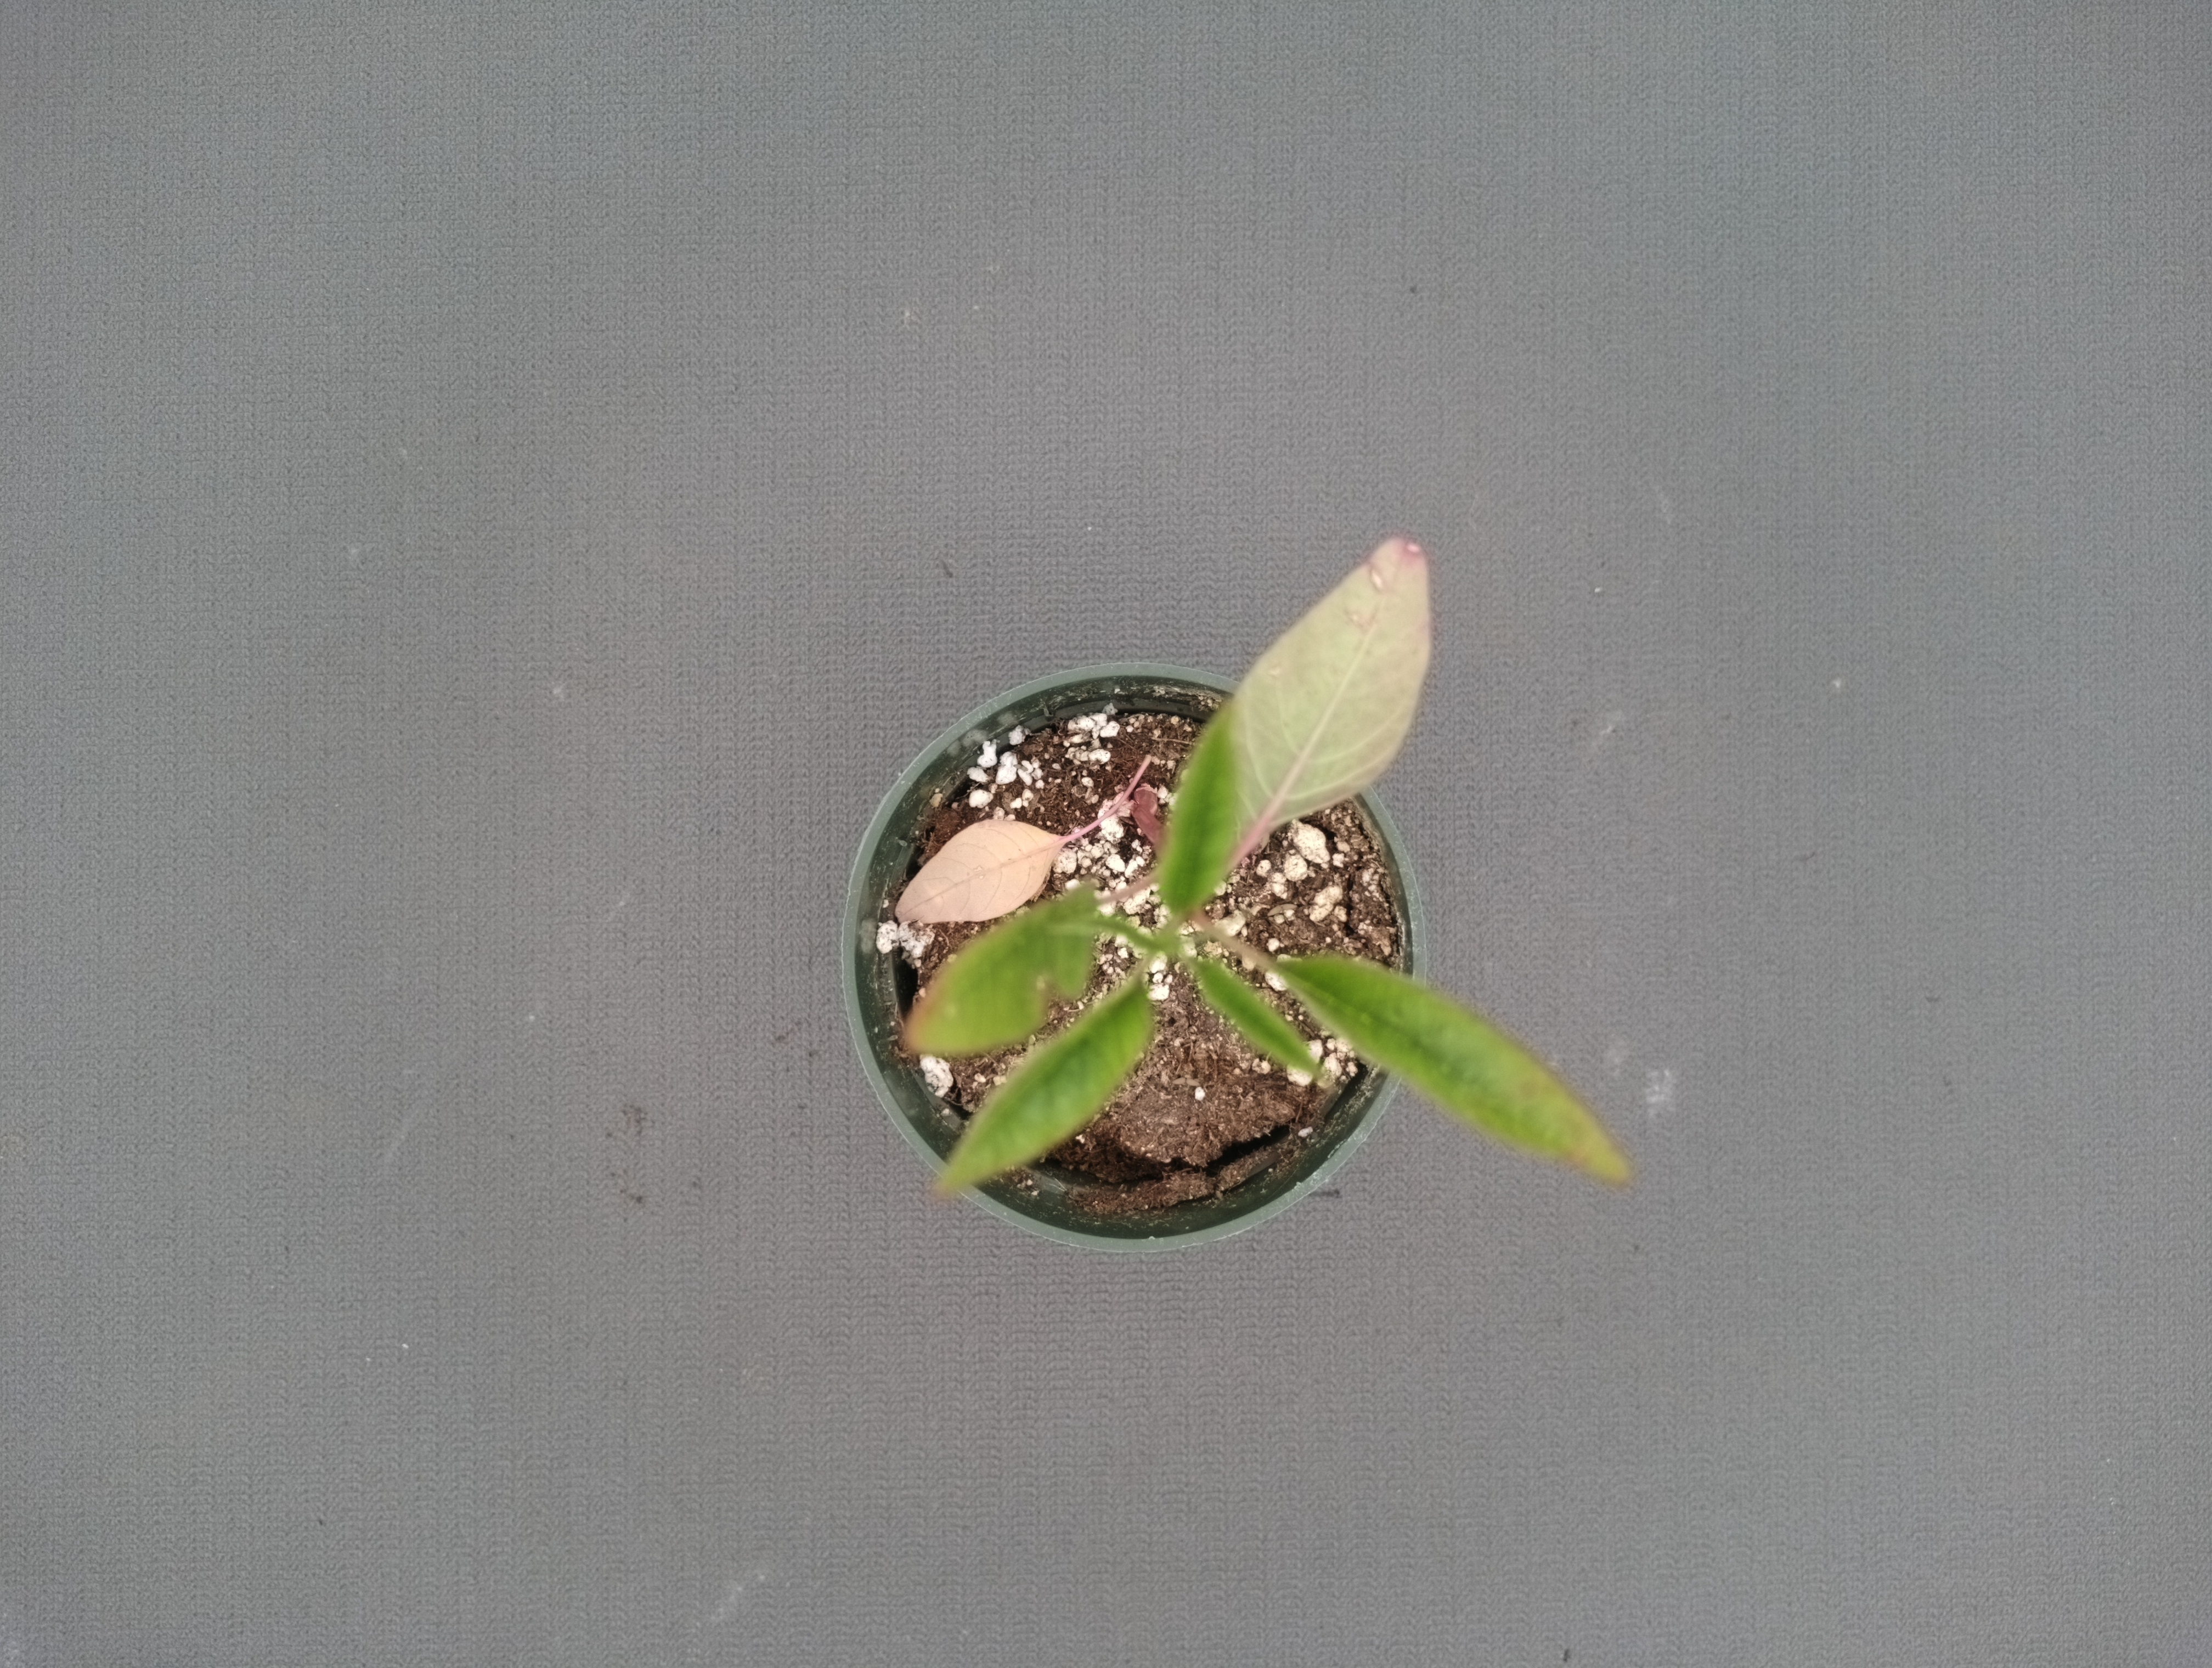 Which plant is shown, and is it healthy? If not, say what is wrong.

waterhemp, chlorosis only
